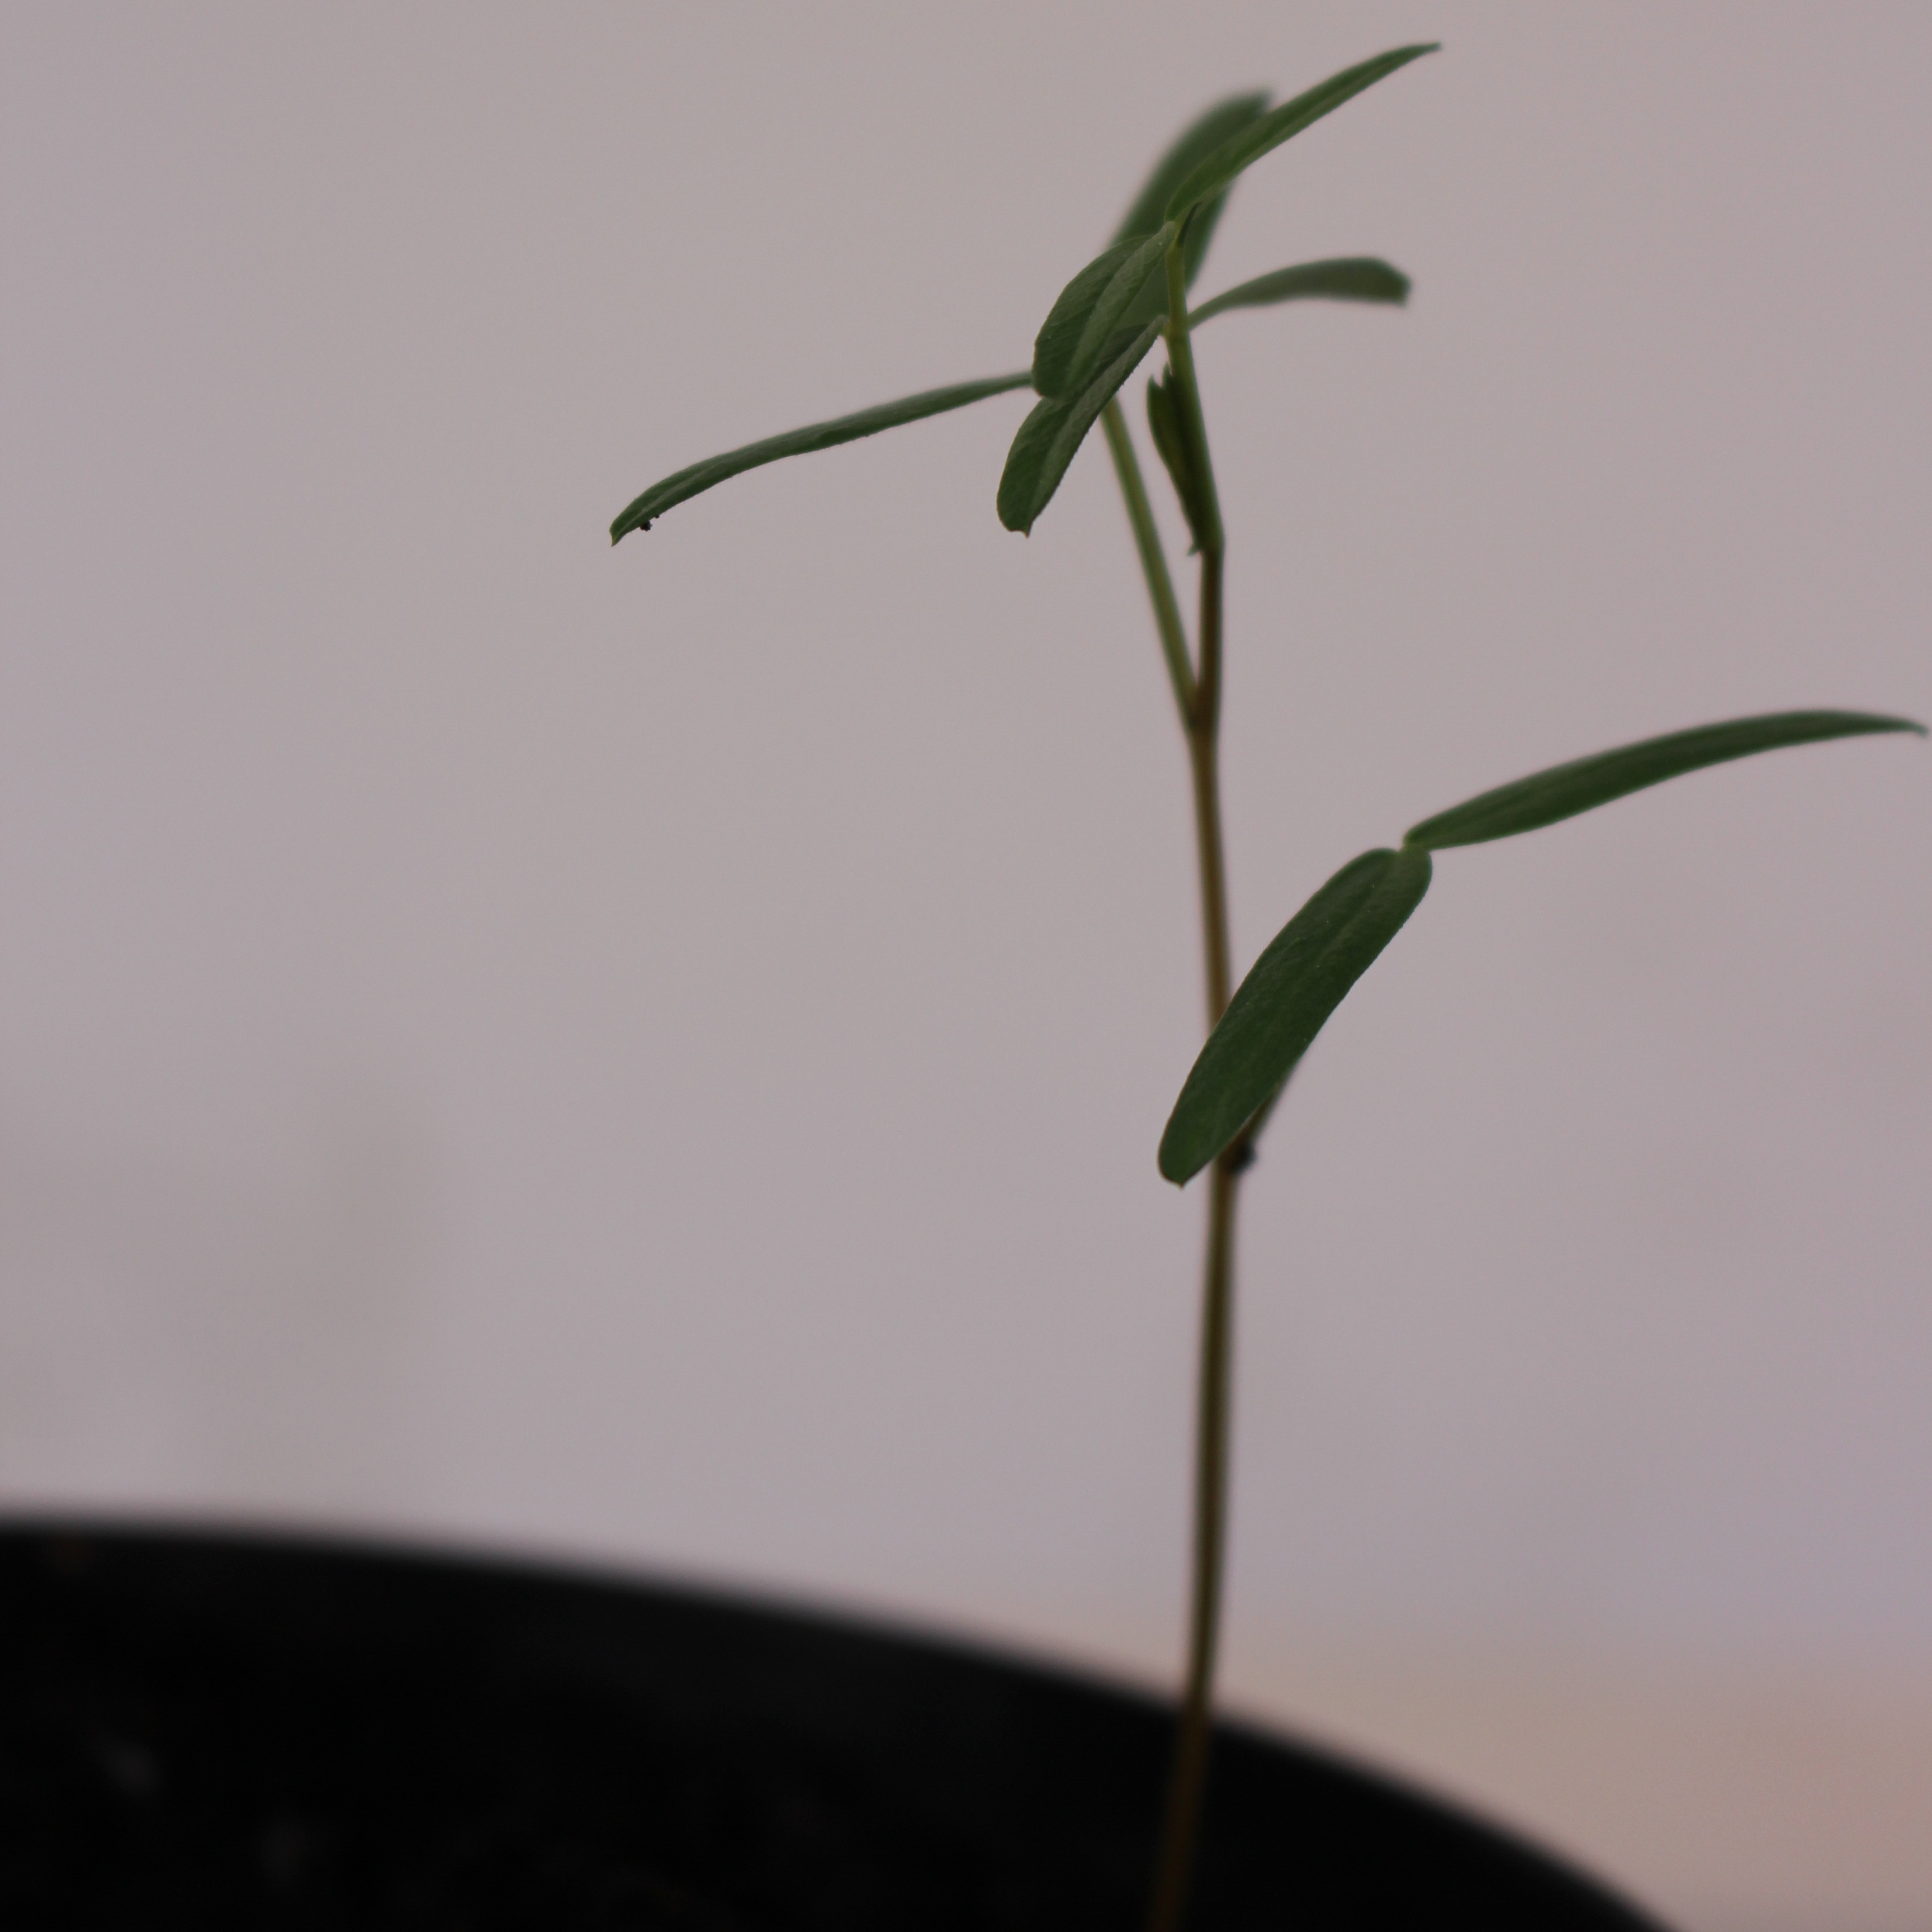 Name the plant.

Vicia sativa
